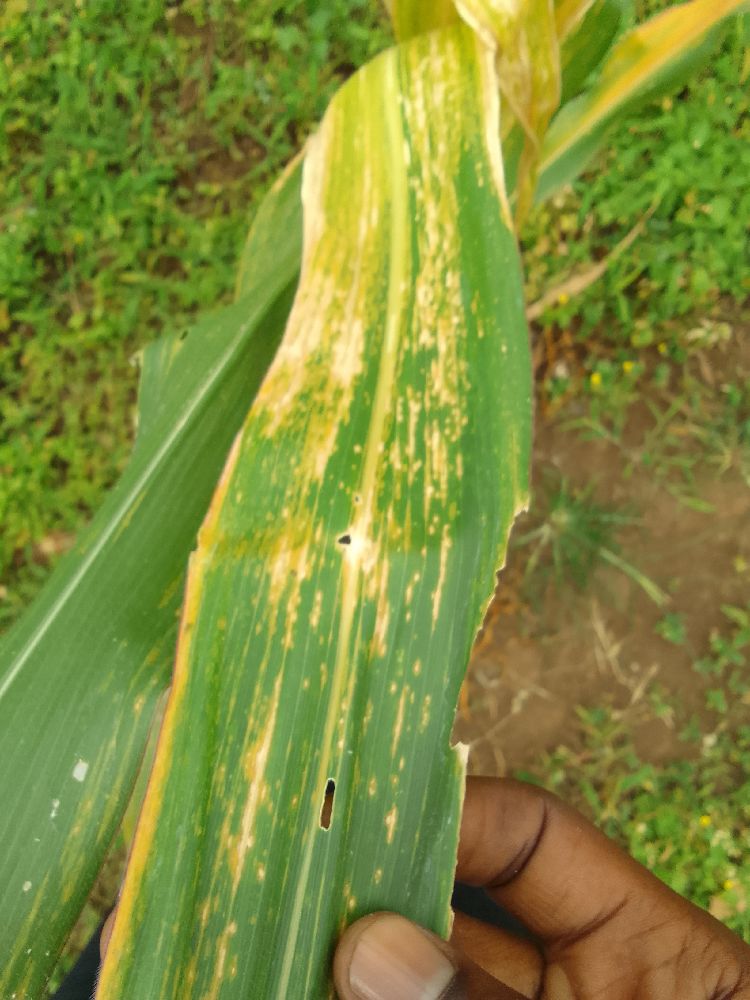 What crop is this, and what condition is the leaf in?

maize, maize lethal necrosis
